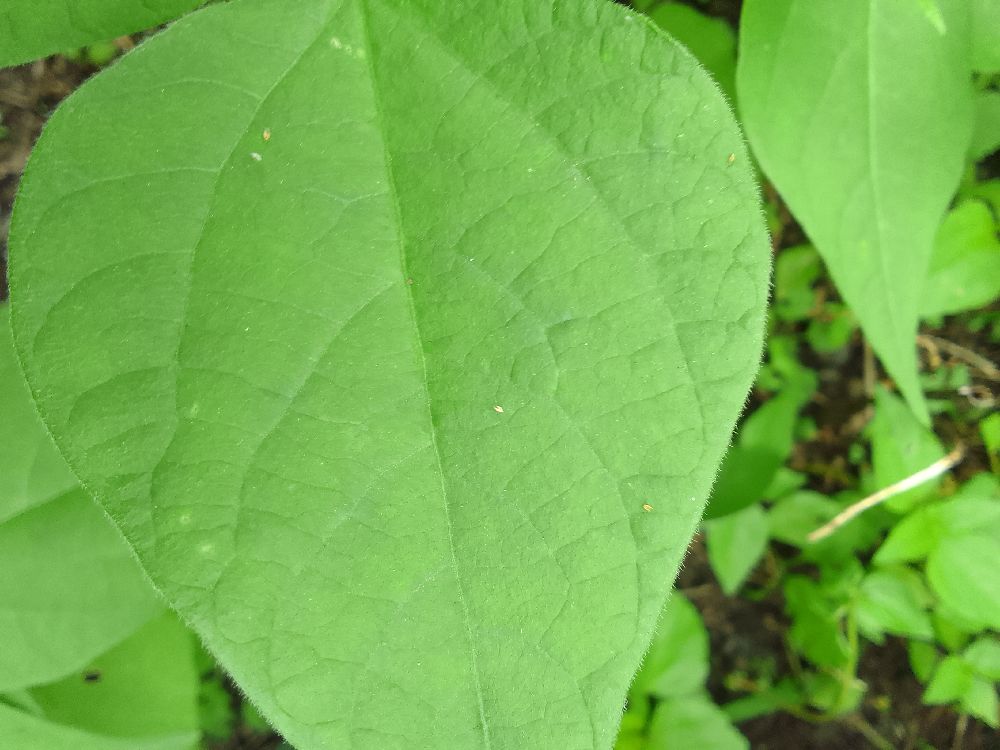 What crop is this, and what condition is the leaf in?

common bean, healthy
